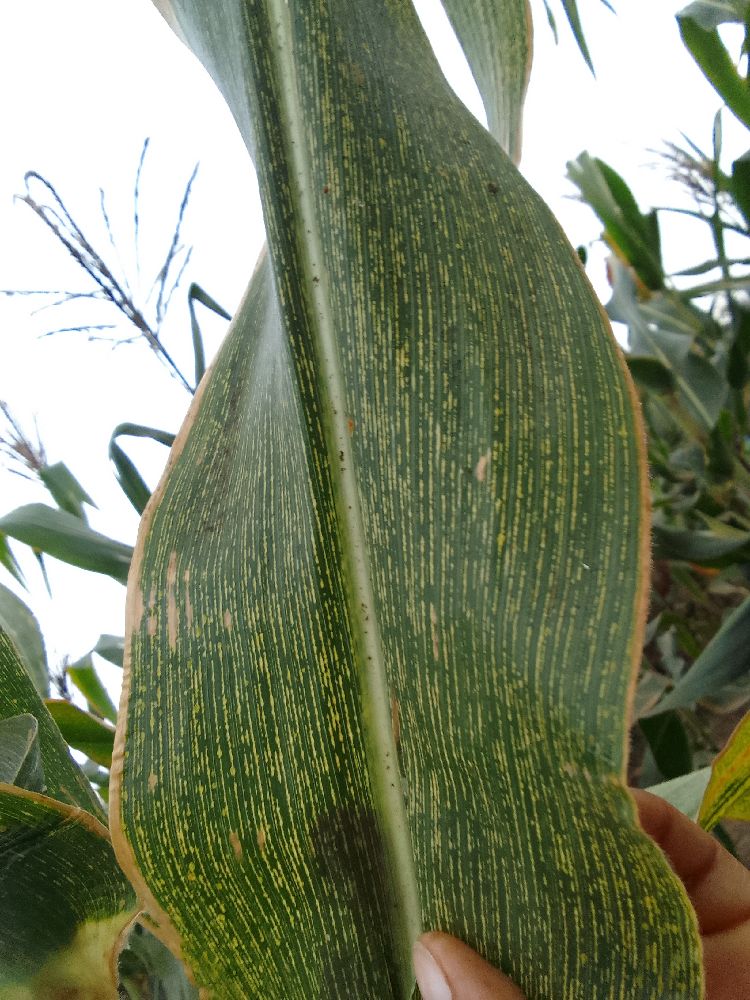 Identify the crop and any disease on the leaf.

maize, maize streak virus
